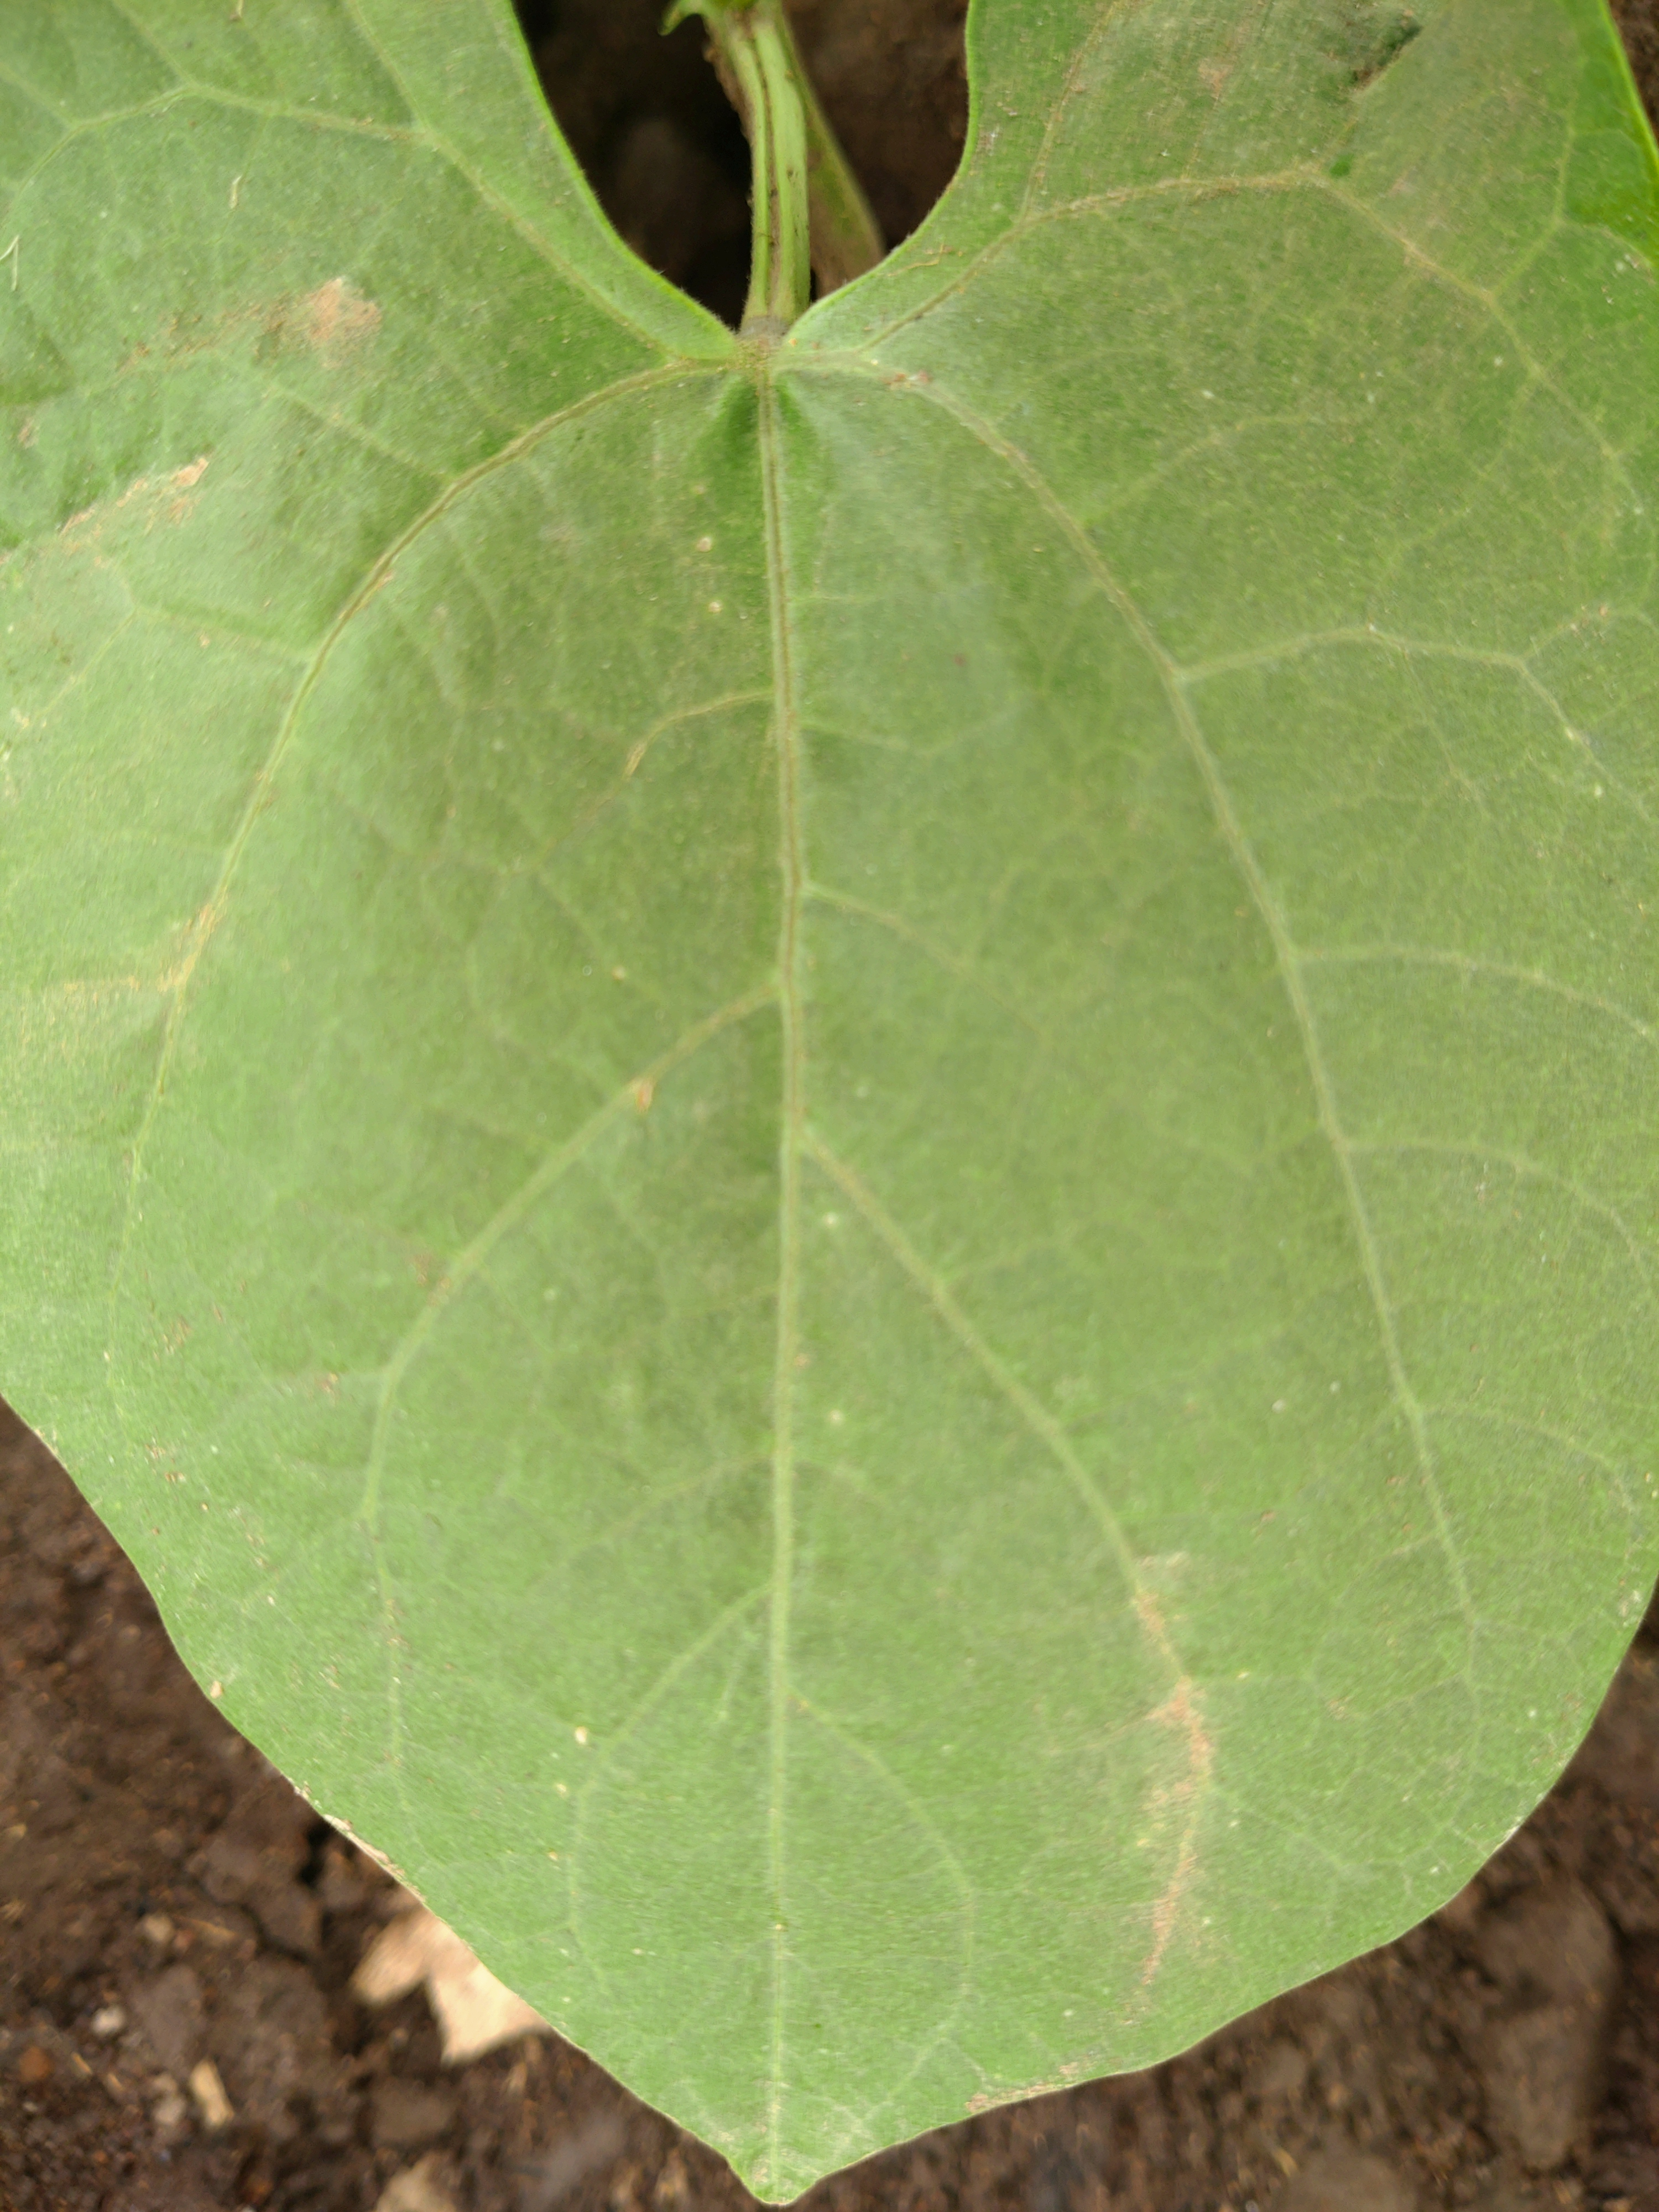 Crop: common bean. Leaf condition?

healthy
